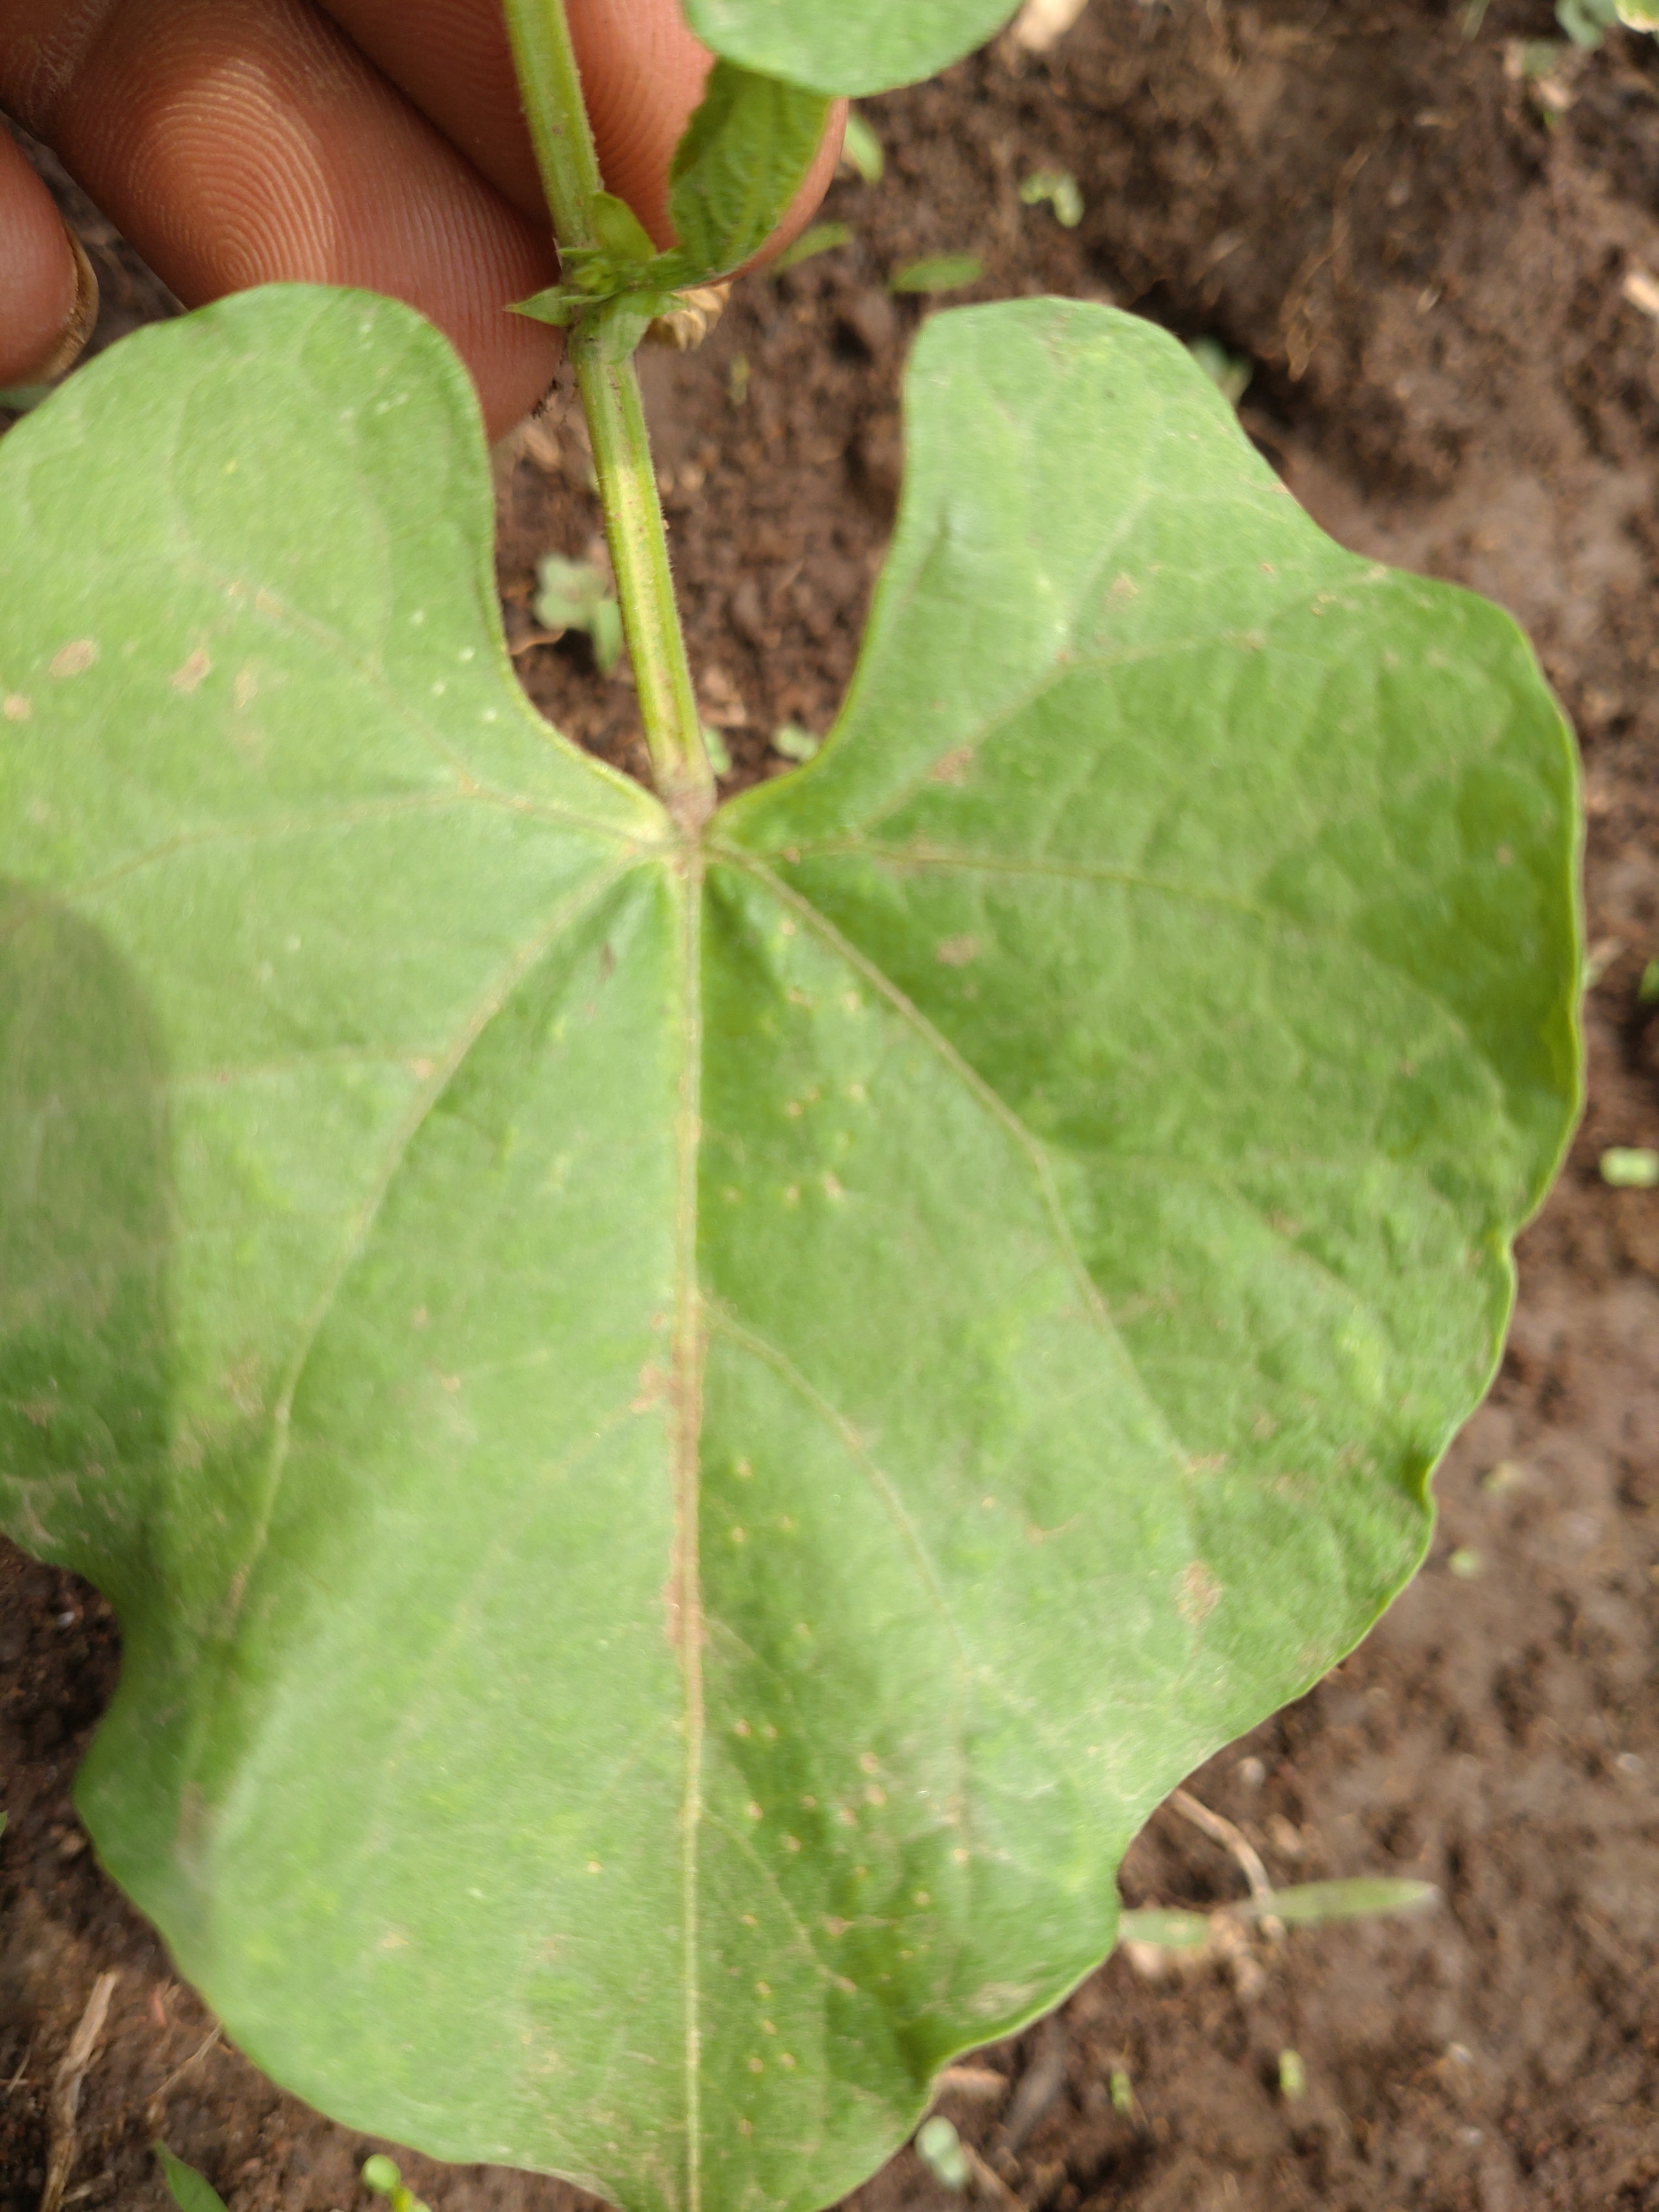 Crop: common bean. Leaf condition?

healthy
